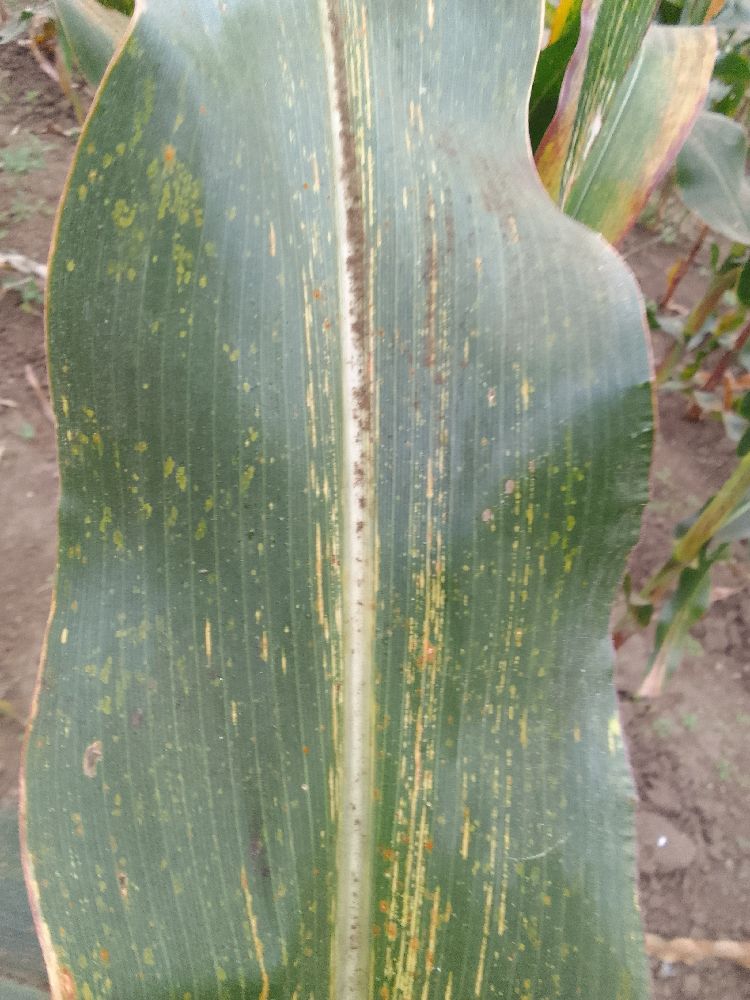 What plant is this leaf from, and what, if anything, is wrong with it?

maize, maize streak virus
